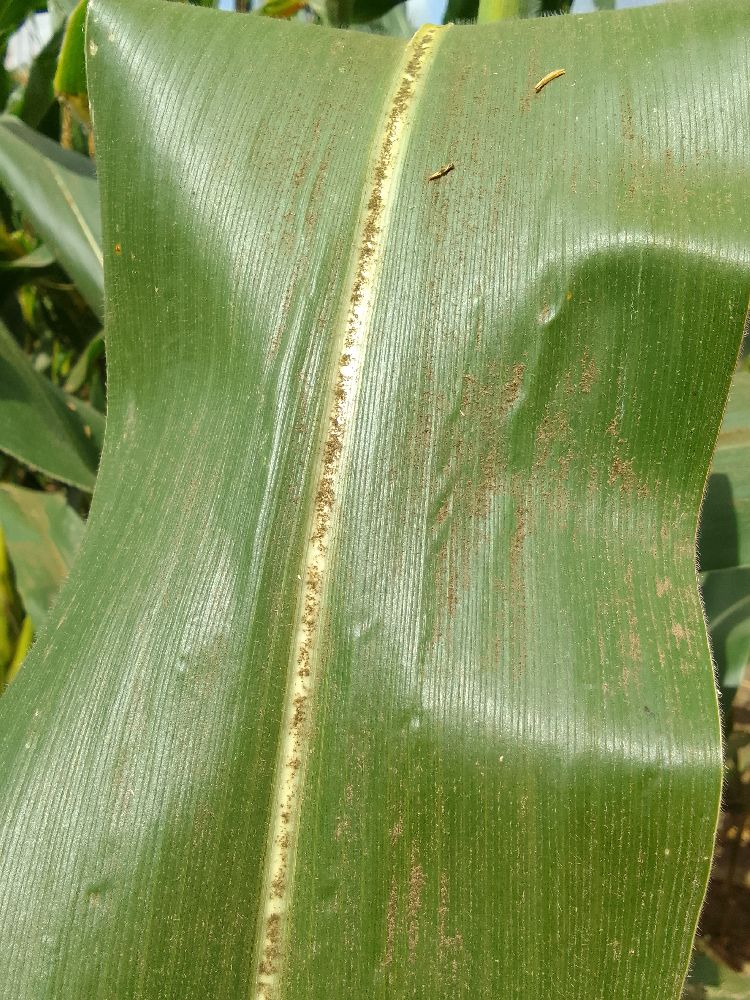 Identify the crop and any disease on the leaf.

maize, healthy
